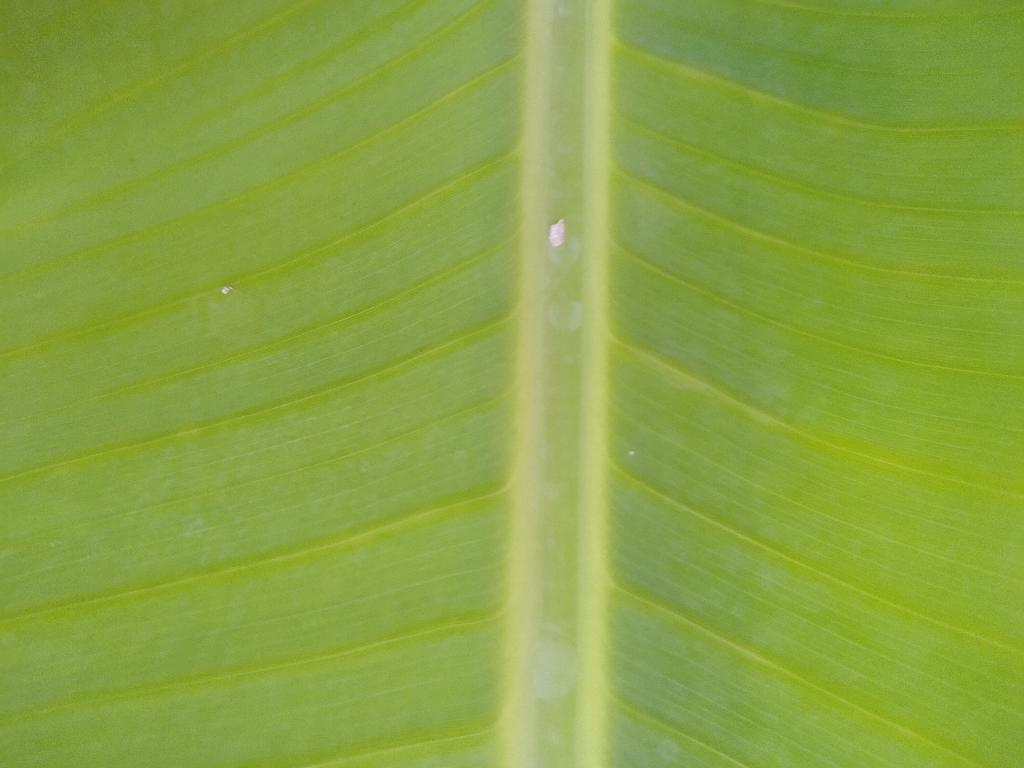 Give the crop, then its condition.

banana, healthy
